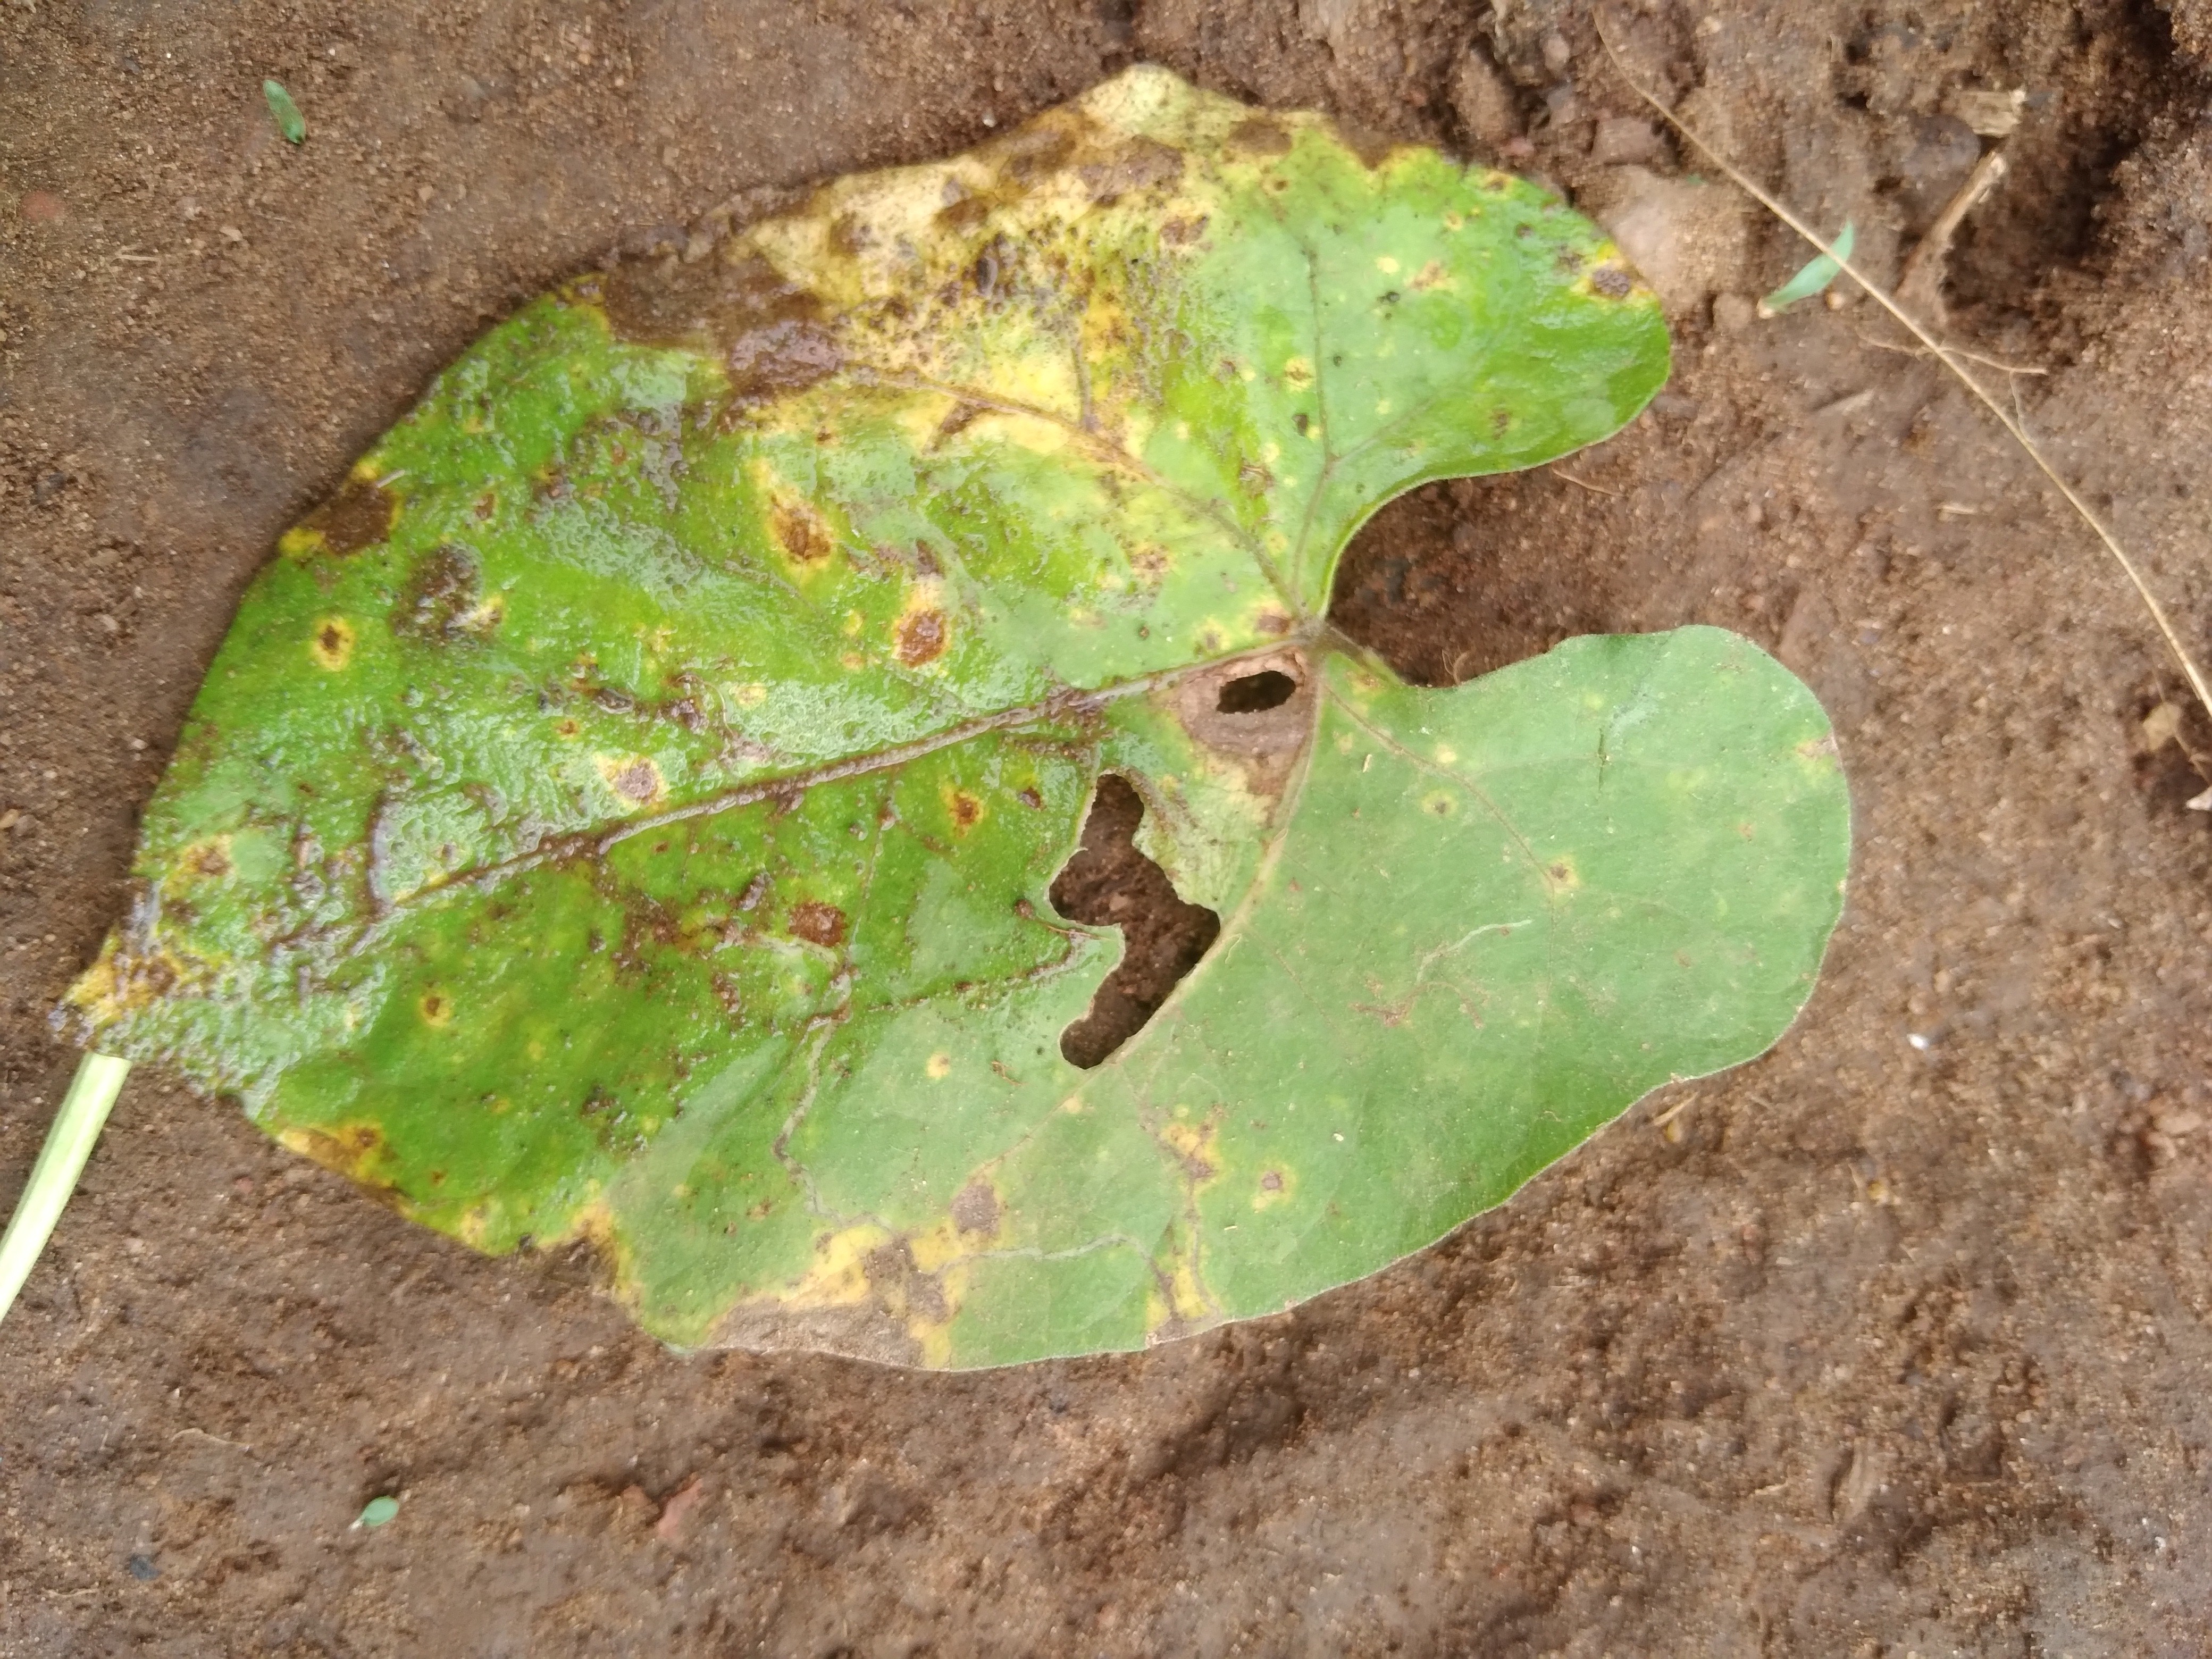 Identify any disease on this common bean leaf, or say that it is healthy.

rust
